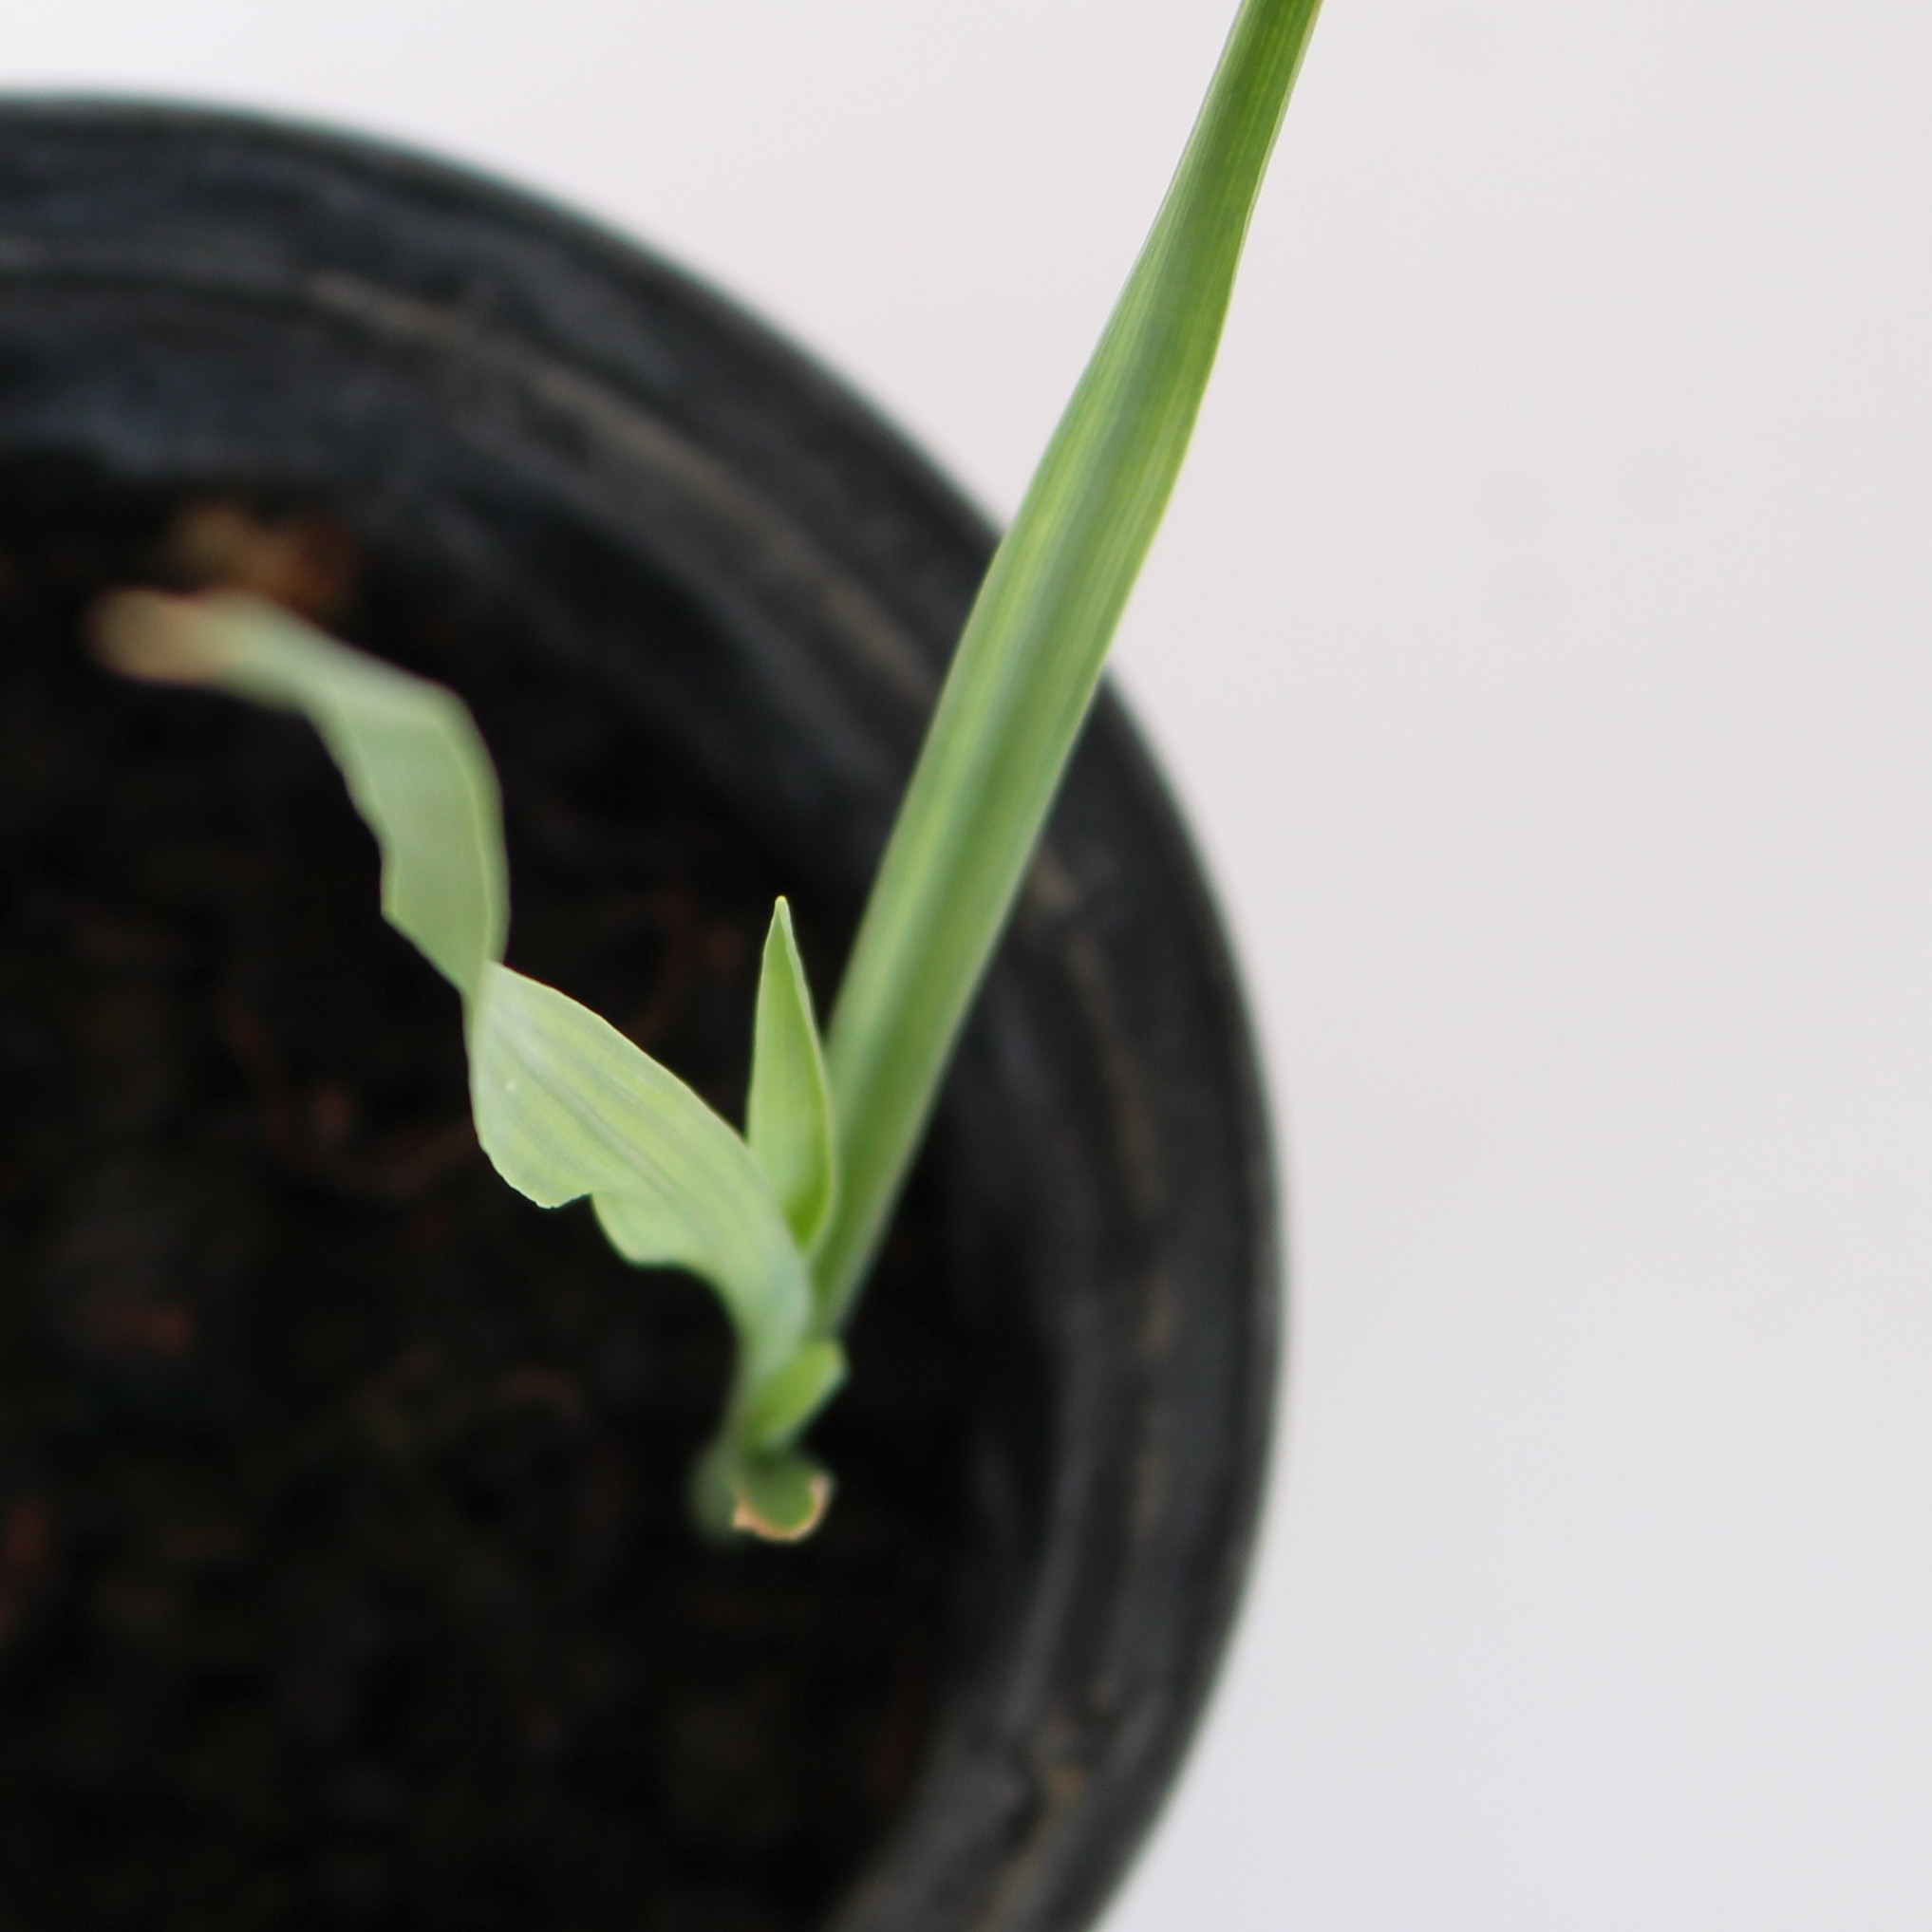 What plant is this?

Avena sterilis
